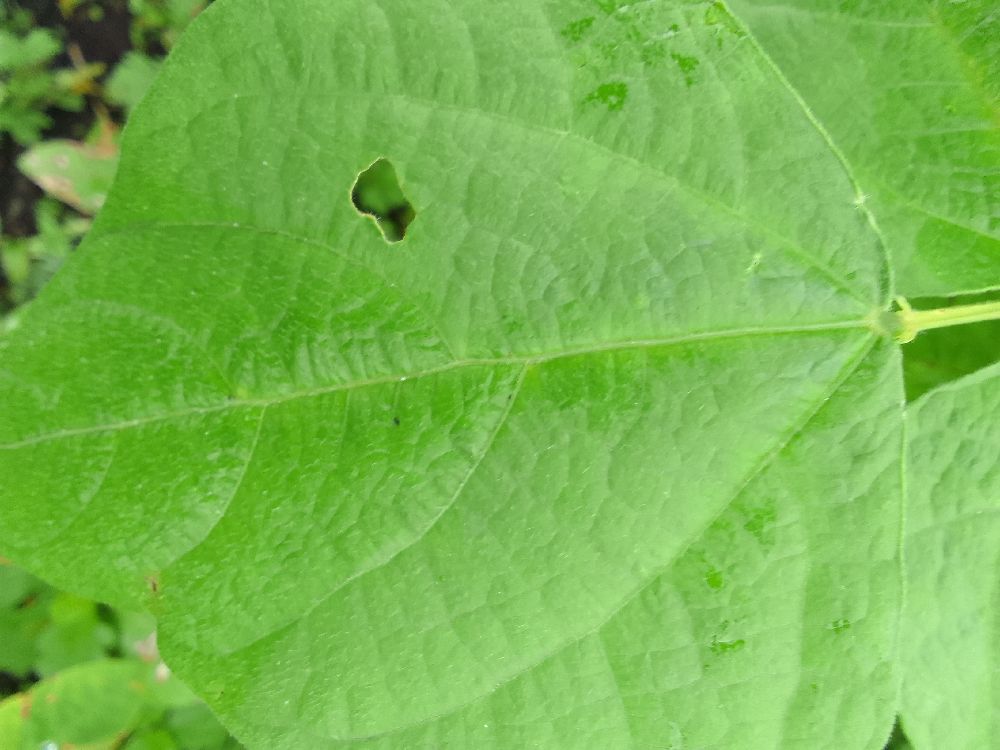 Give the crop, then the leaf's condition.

common bean, healthy
